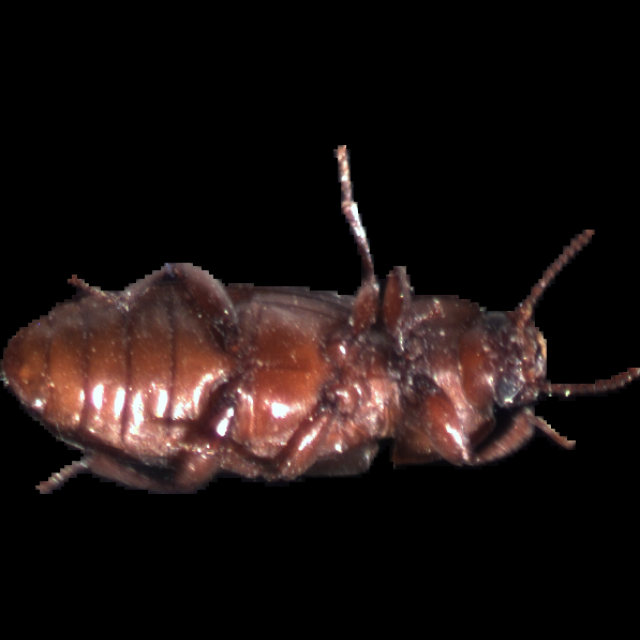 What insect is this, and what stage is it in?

mealworm beetle
